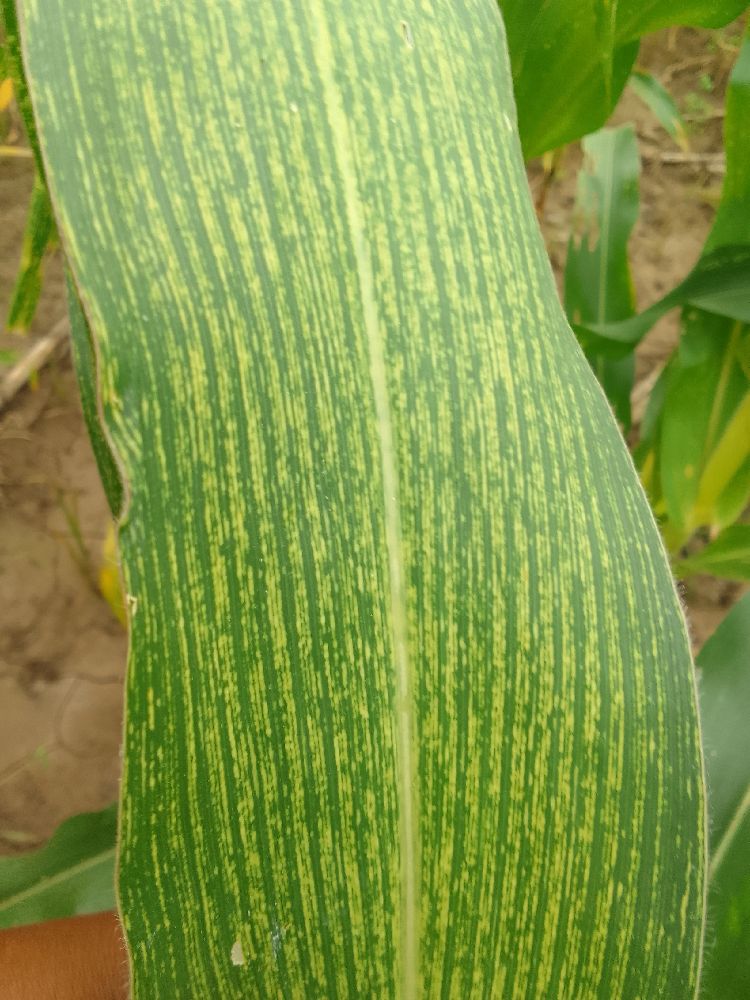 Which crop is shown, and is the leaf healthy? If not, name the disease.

maize, maize streak virus
